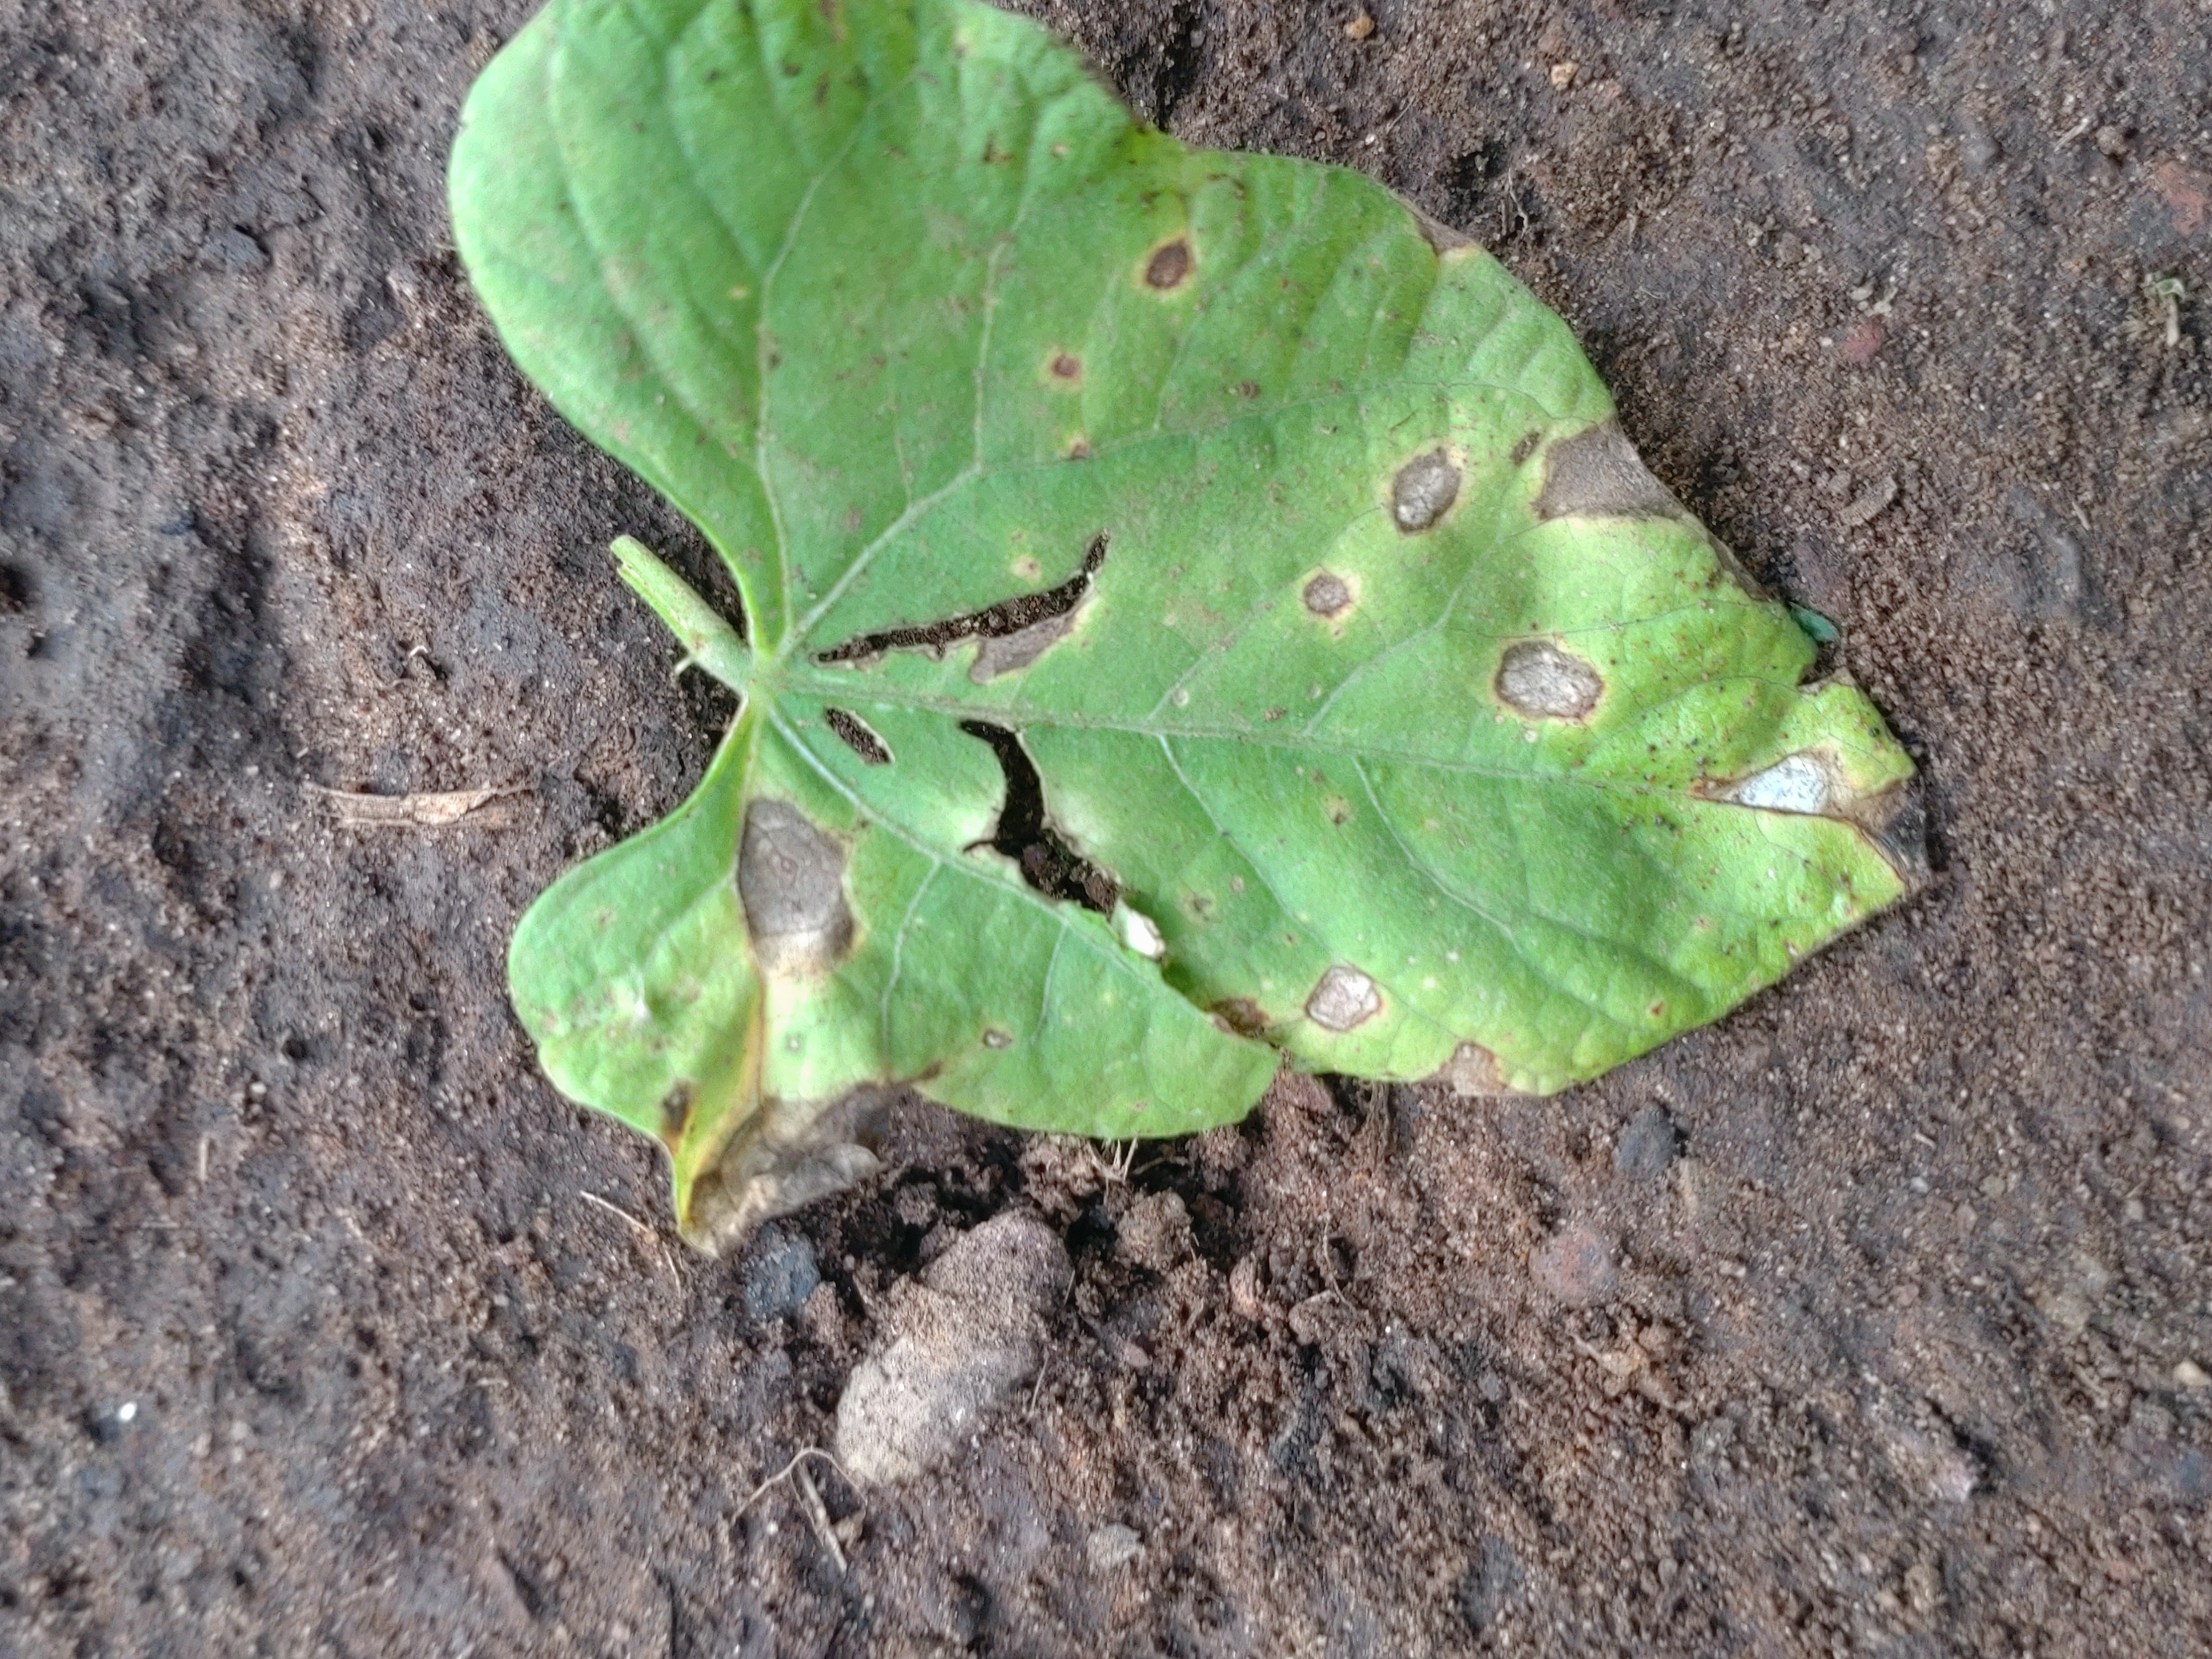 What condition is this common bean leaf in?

anthracnose
